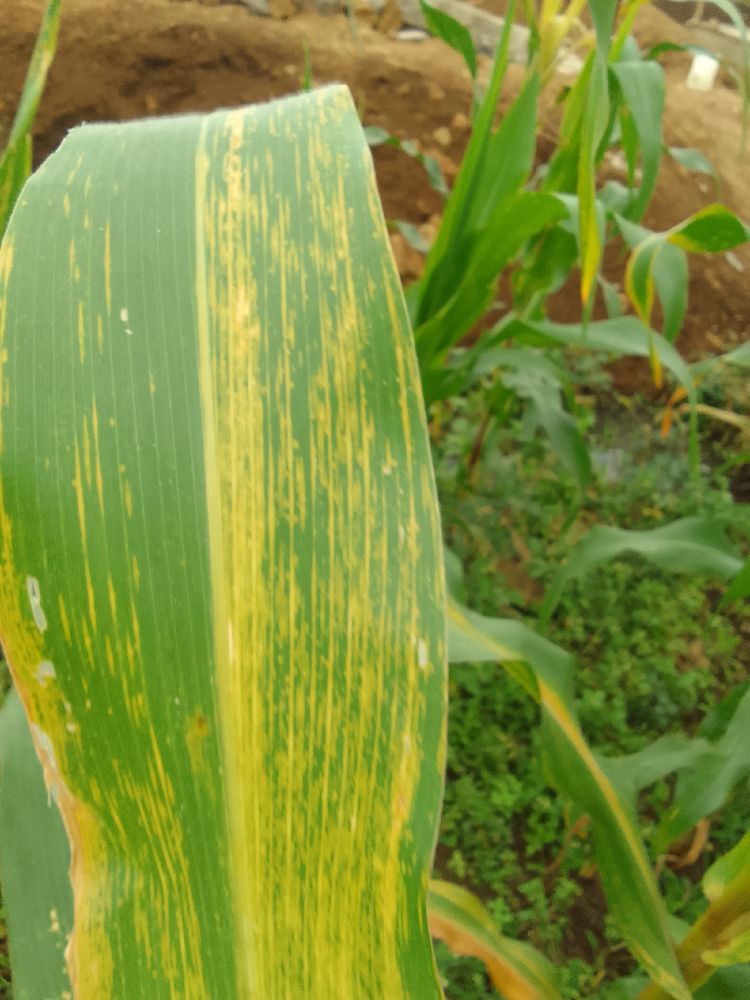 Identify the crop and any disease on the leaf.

maize, maize lethal necrosis
